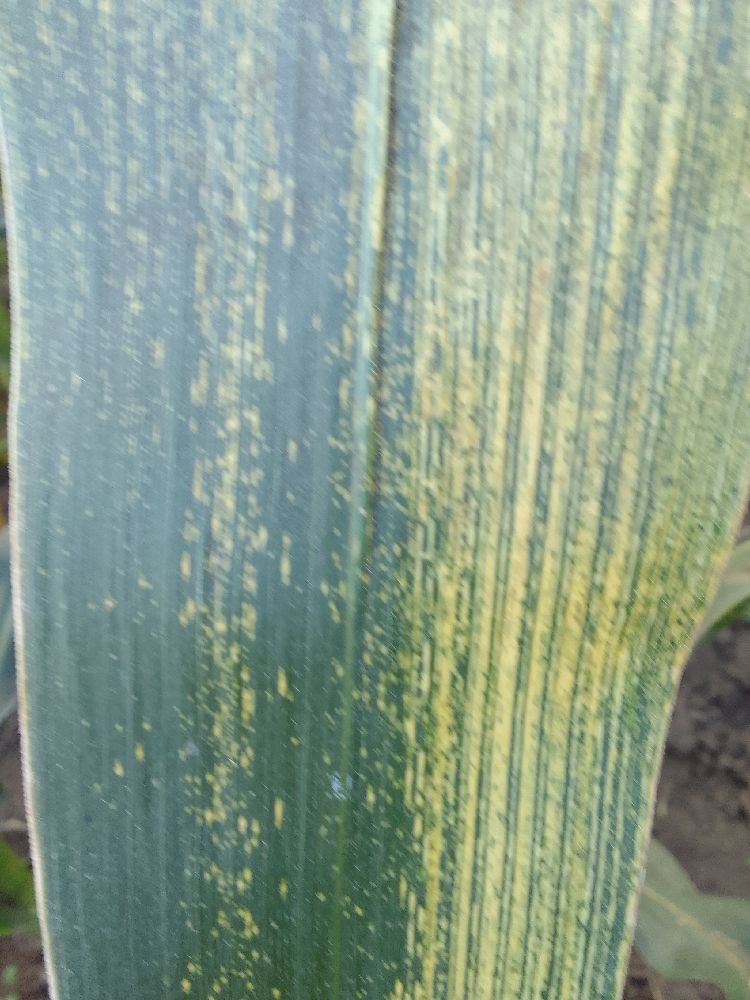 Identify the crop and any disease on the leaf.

maize, maize streak virus
